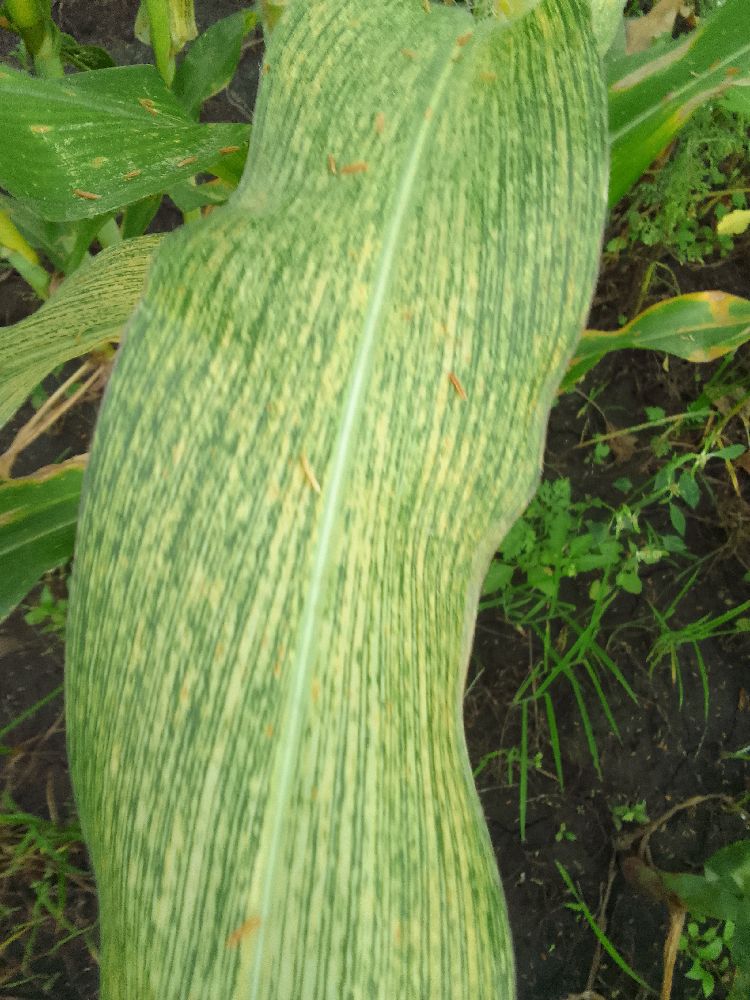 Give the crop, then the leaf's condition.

maize, maize streak virus
